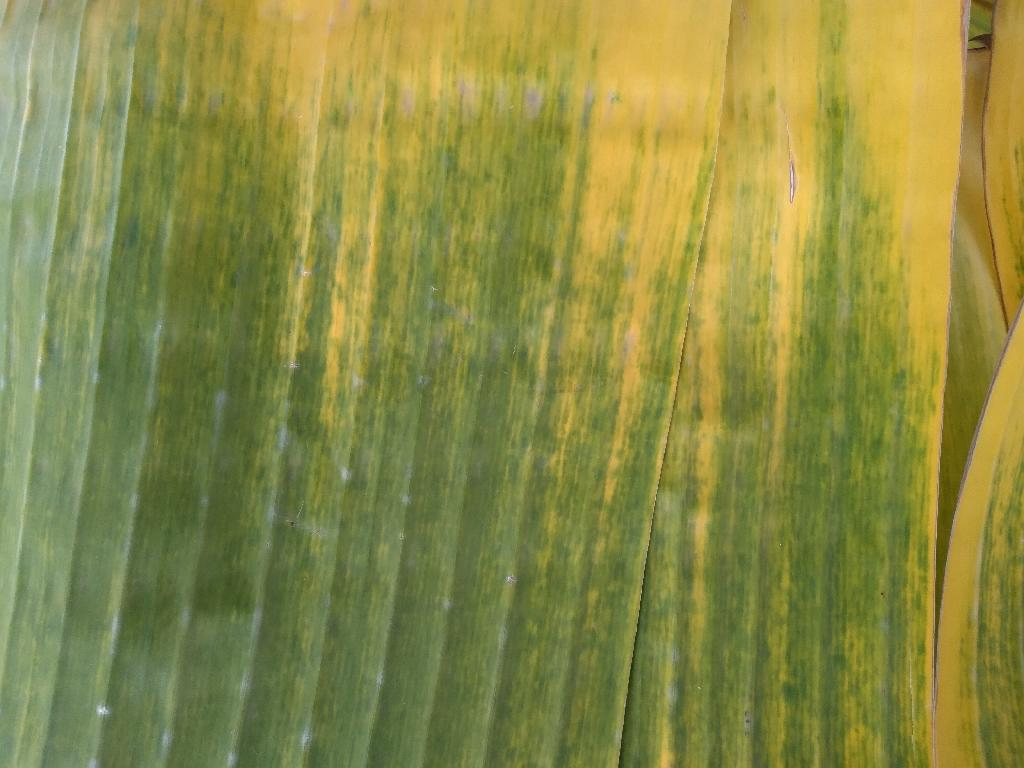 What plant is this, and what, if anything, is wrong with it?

banana, fusarium wilt race 1
